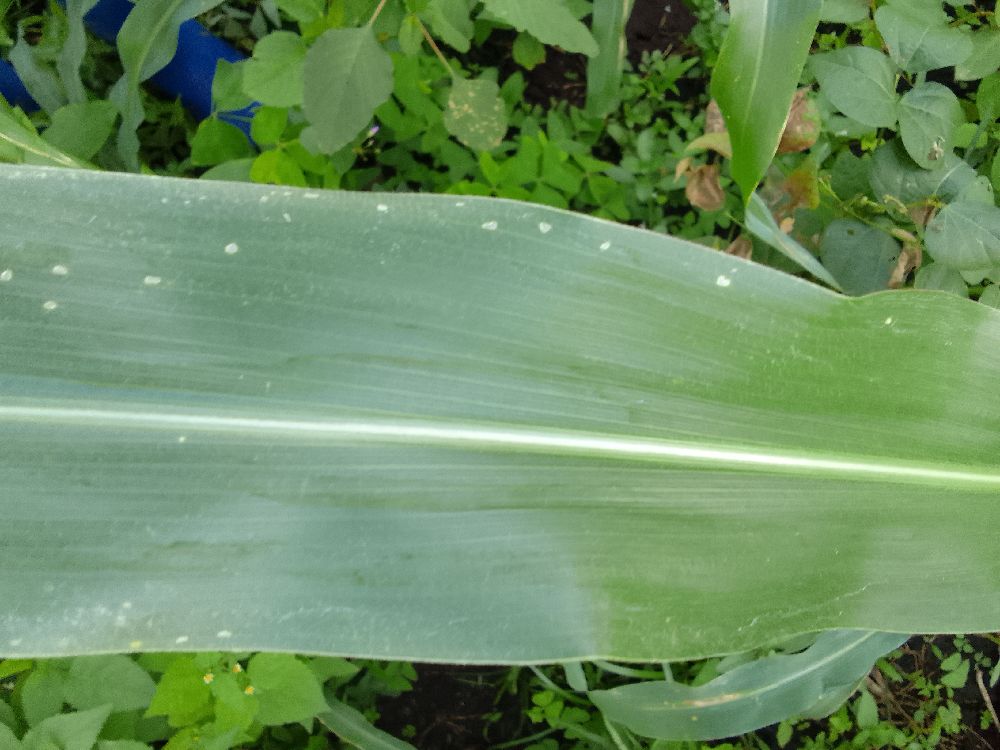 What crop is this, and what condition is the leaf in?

maize, healthy
